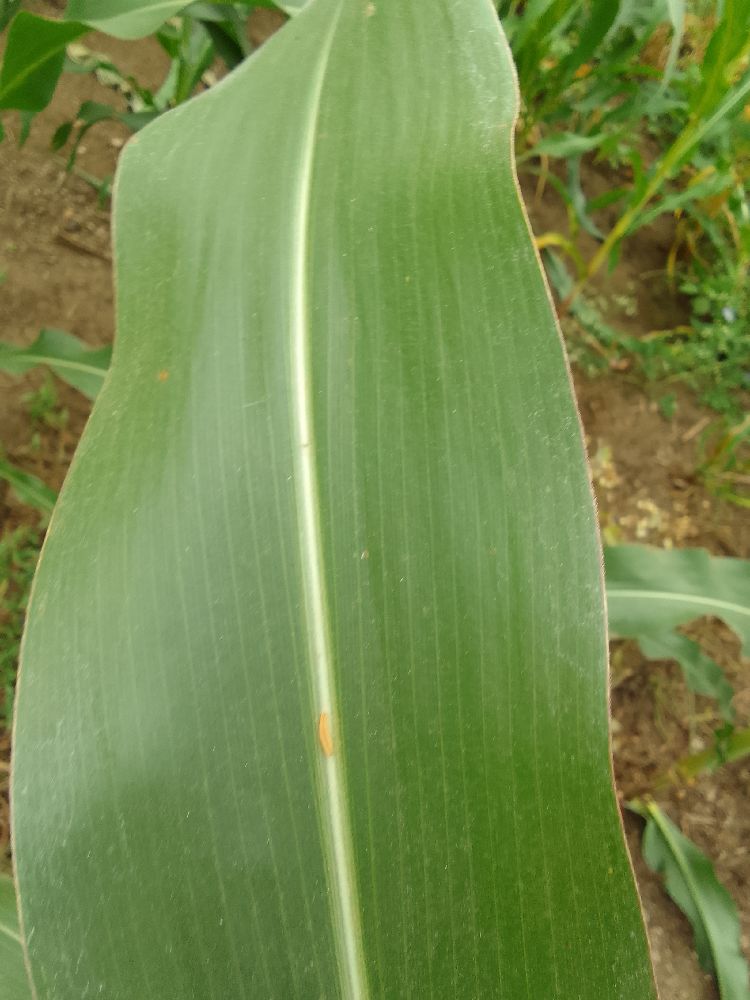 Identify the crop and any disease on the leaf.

maize, healthy
